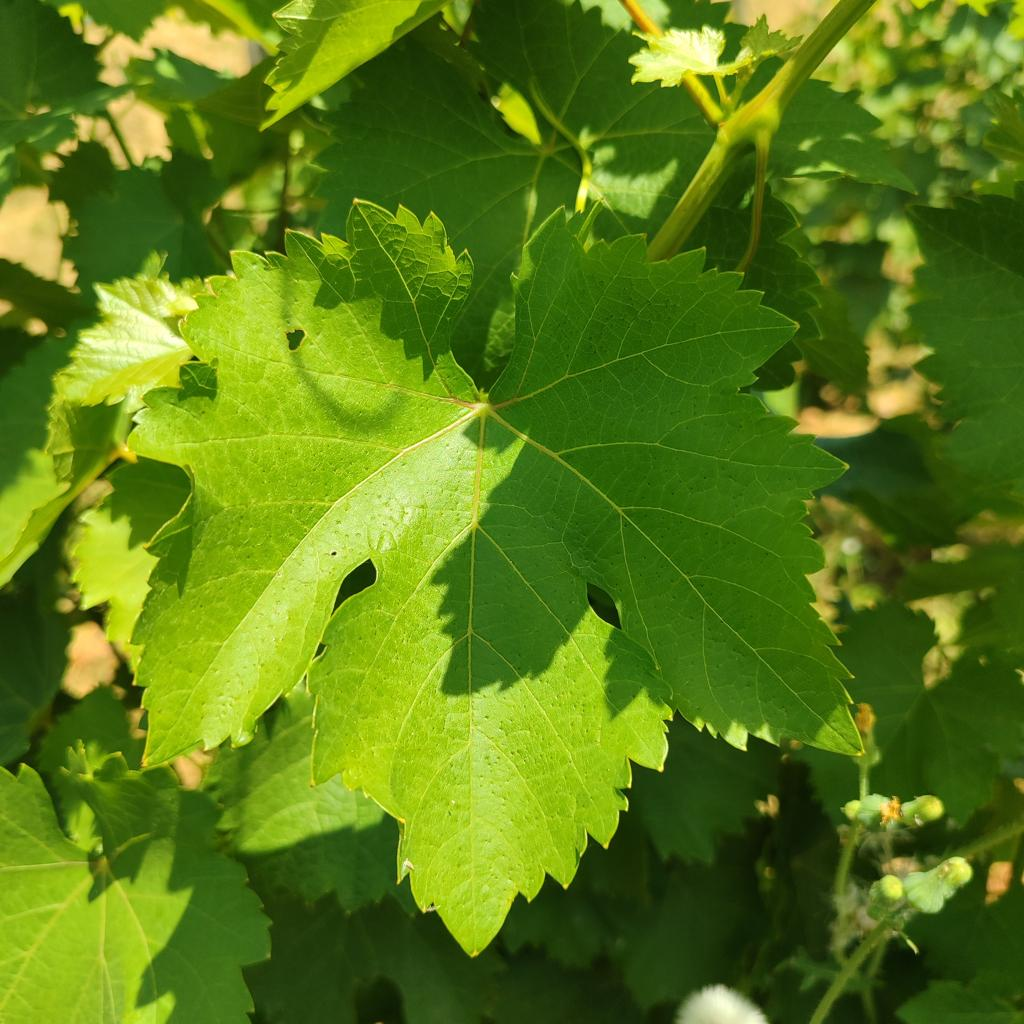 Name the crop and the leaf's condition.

grapevine, healthy
